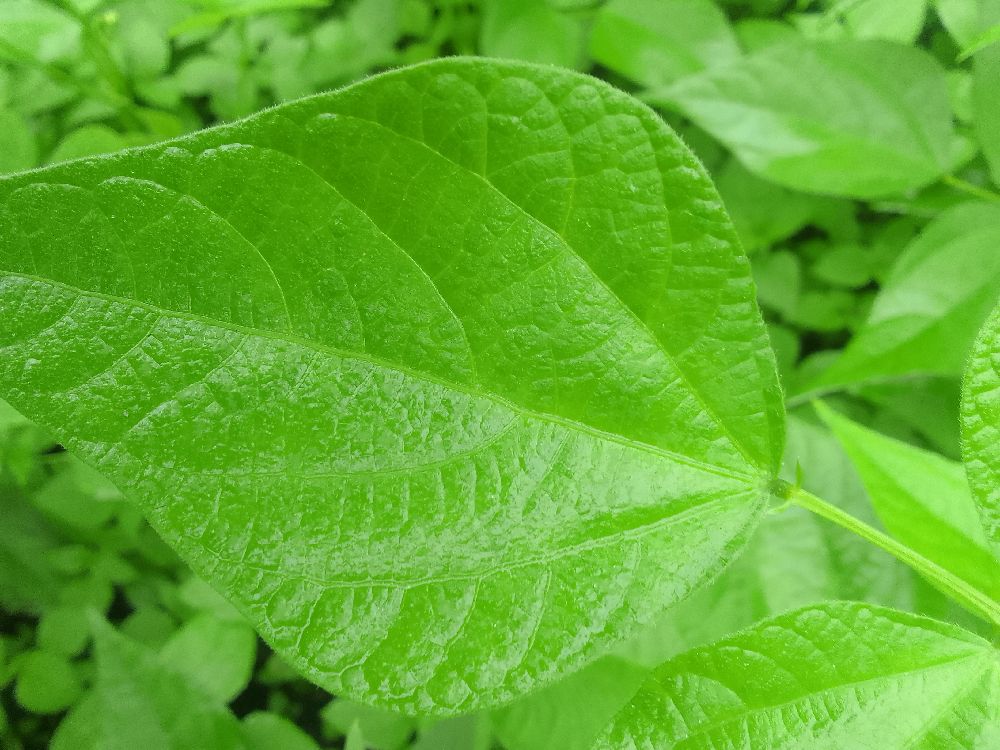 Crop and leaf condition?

common bean, healthy
